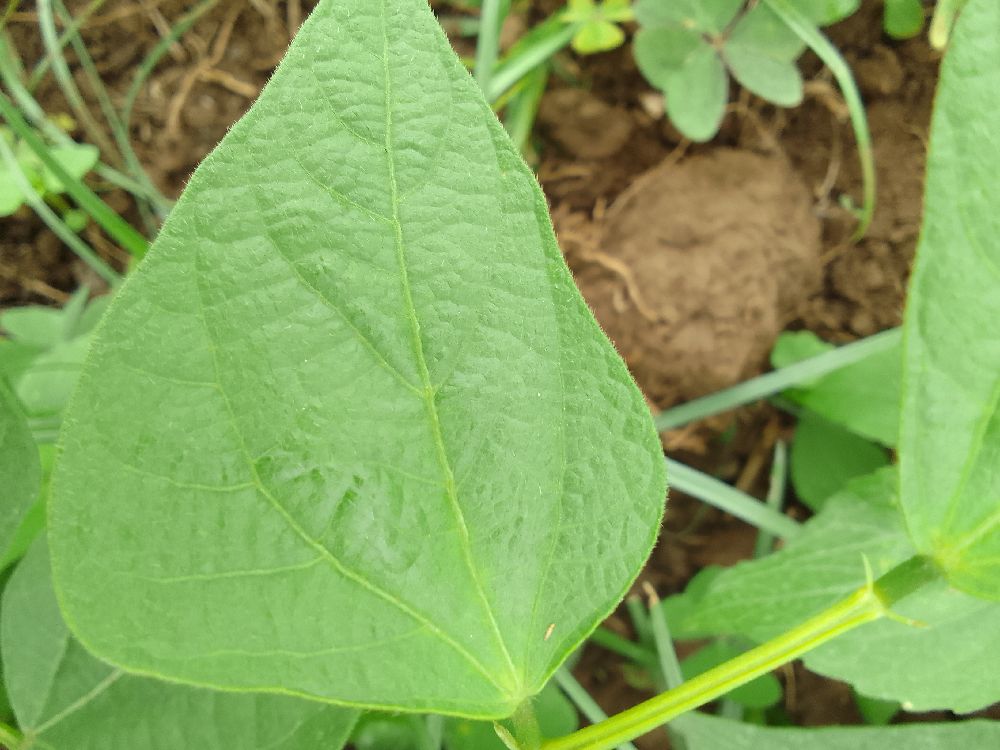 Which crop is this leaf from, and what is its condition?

common bean, healthy
